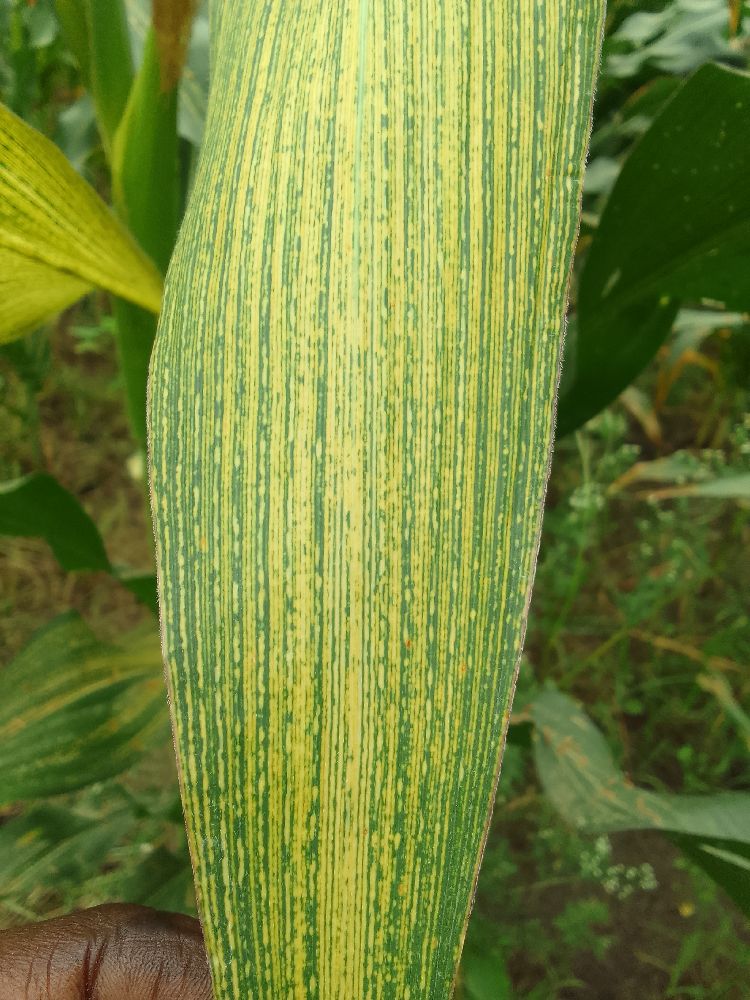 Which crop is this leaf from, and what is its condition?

maize, maize streak virus
